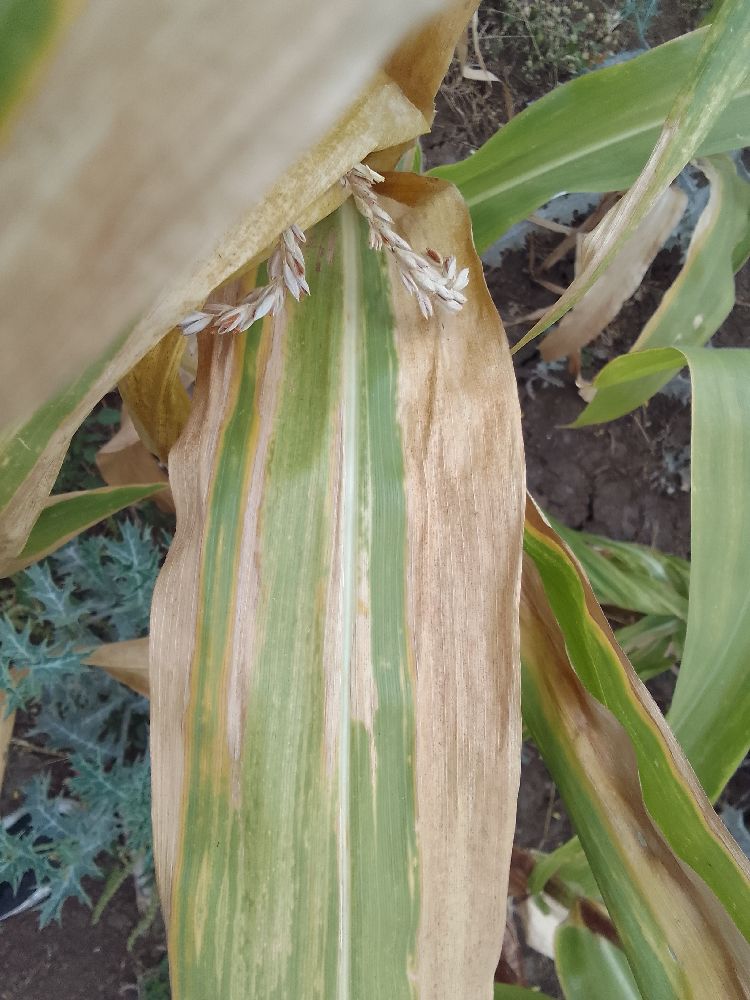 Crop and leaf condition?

maize, maize lethal necrosis
